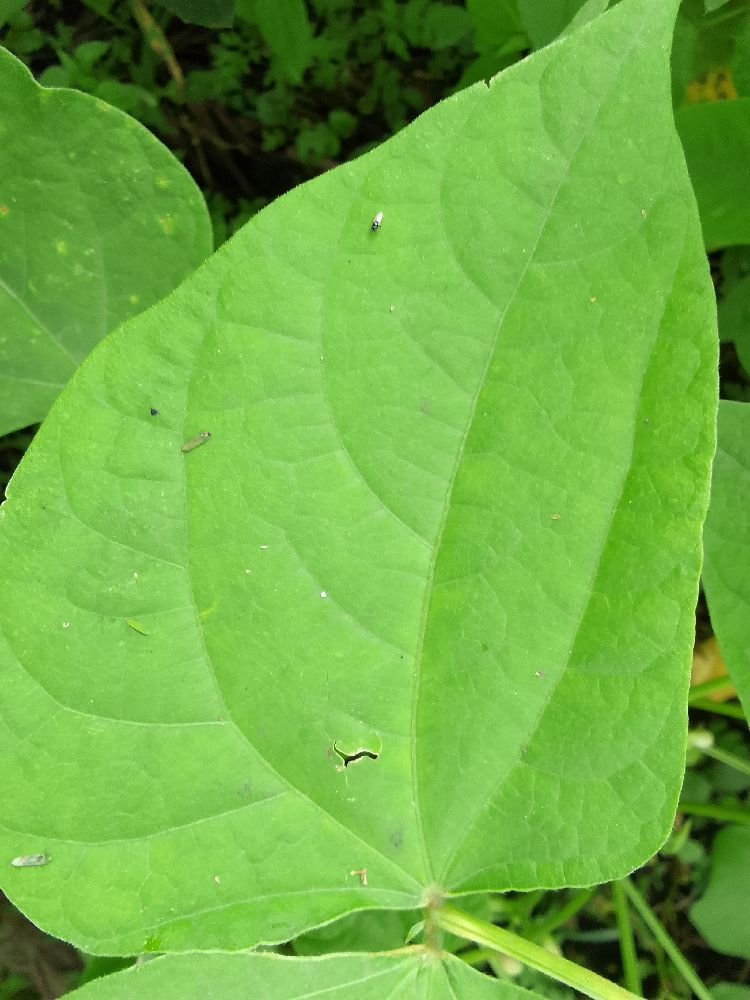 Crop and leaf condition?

common bean, healthy
